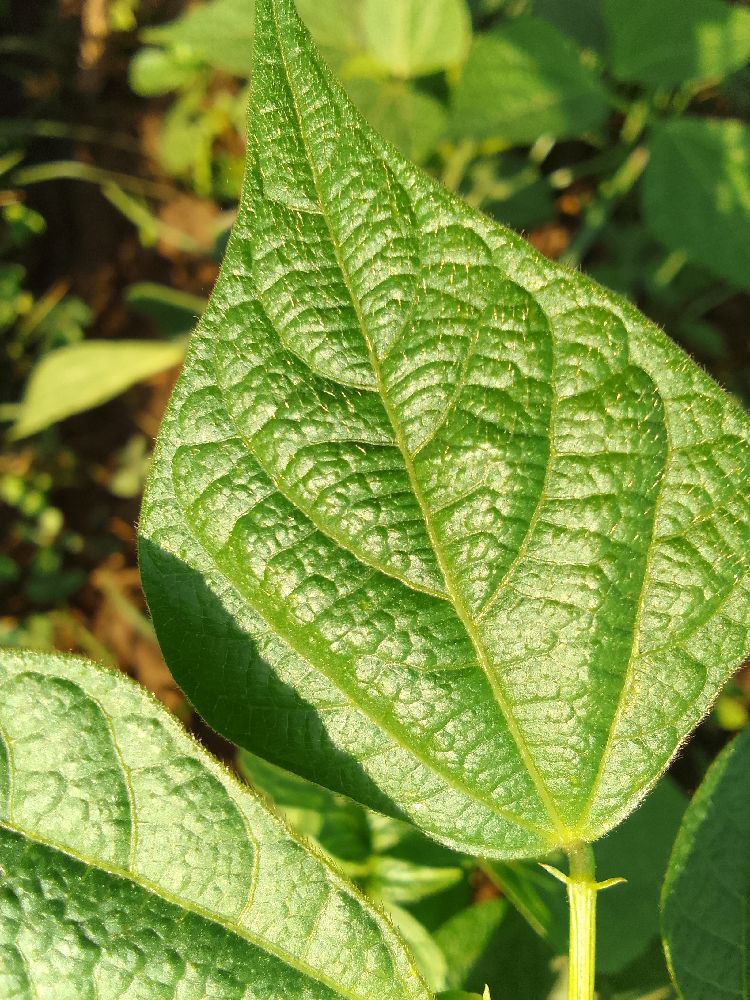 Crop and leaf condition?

common bean, healthy
